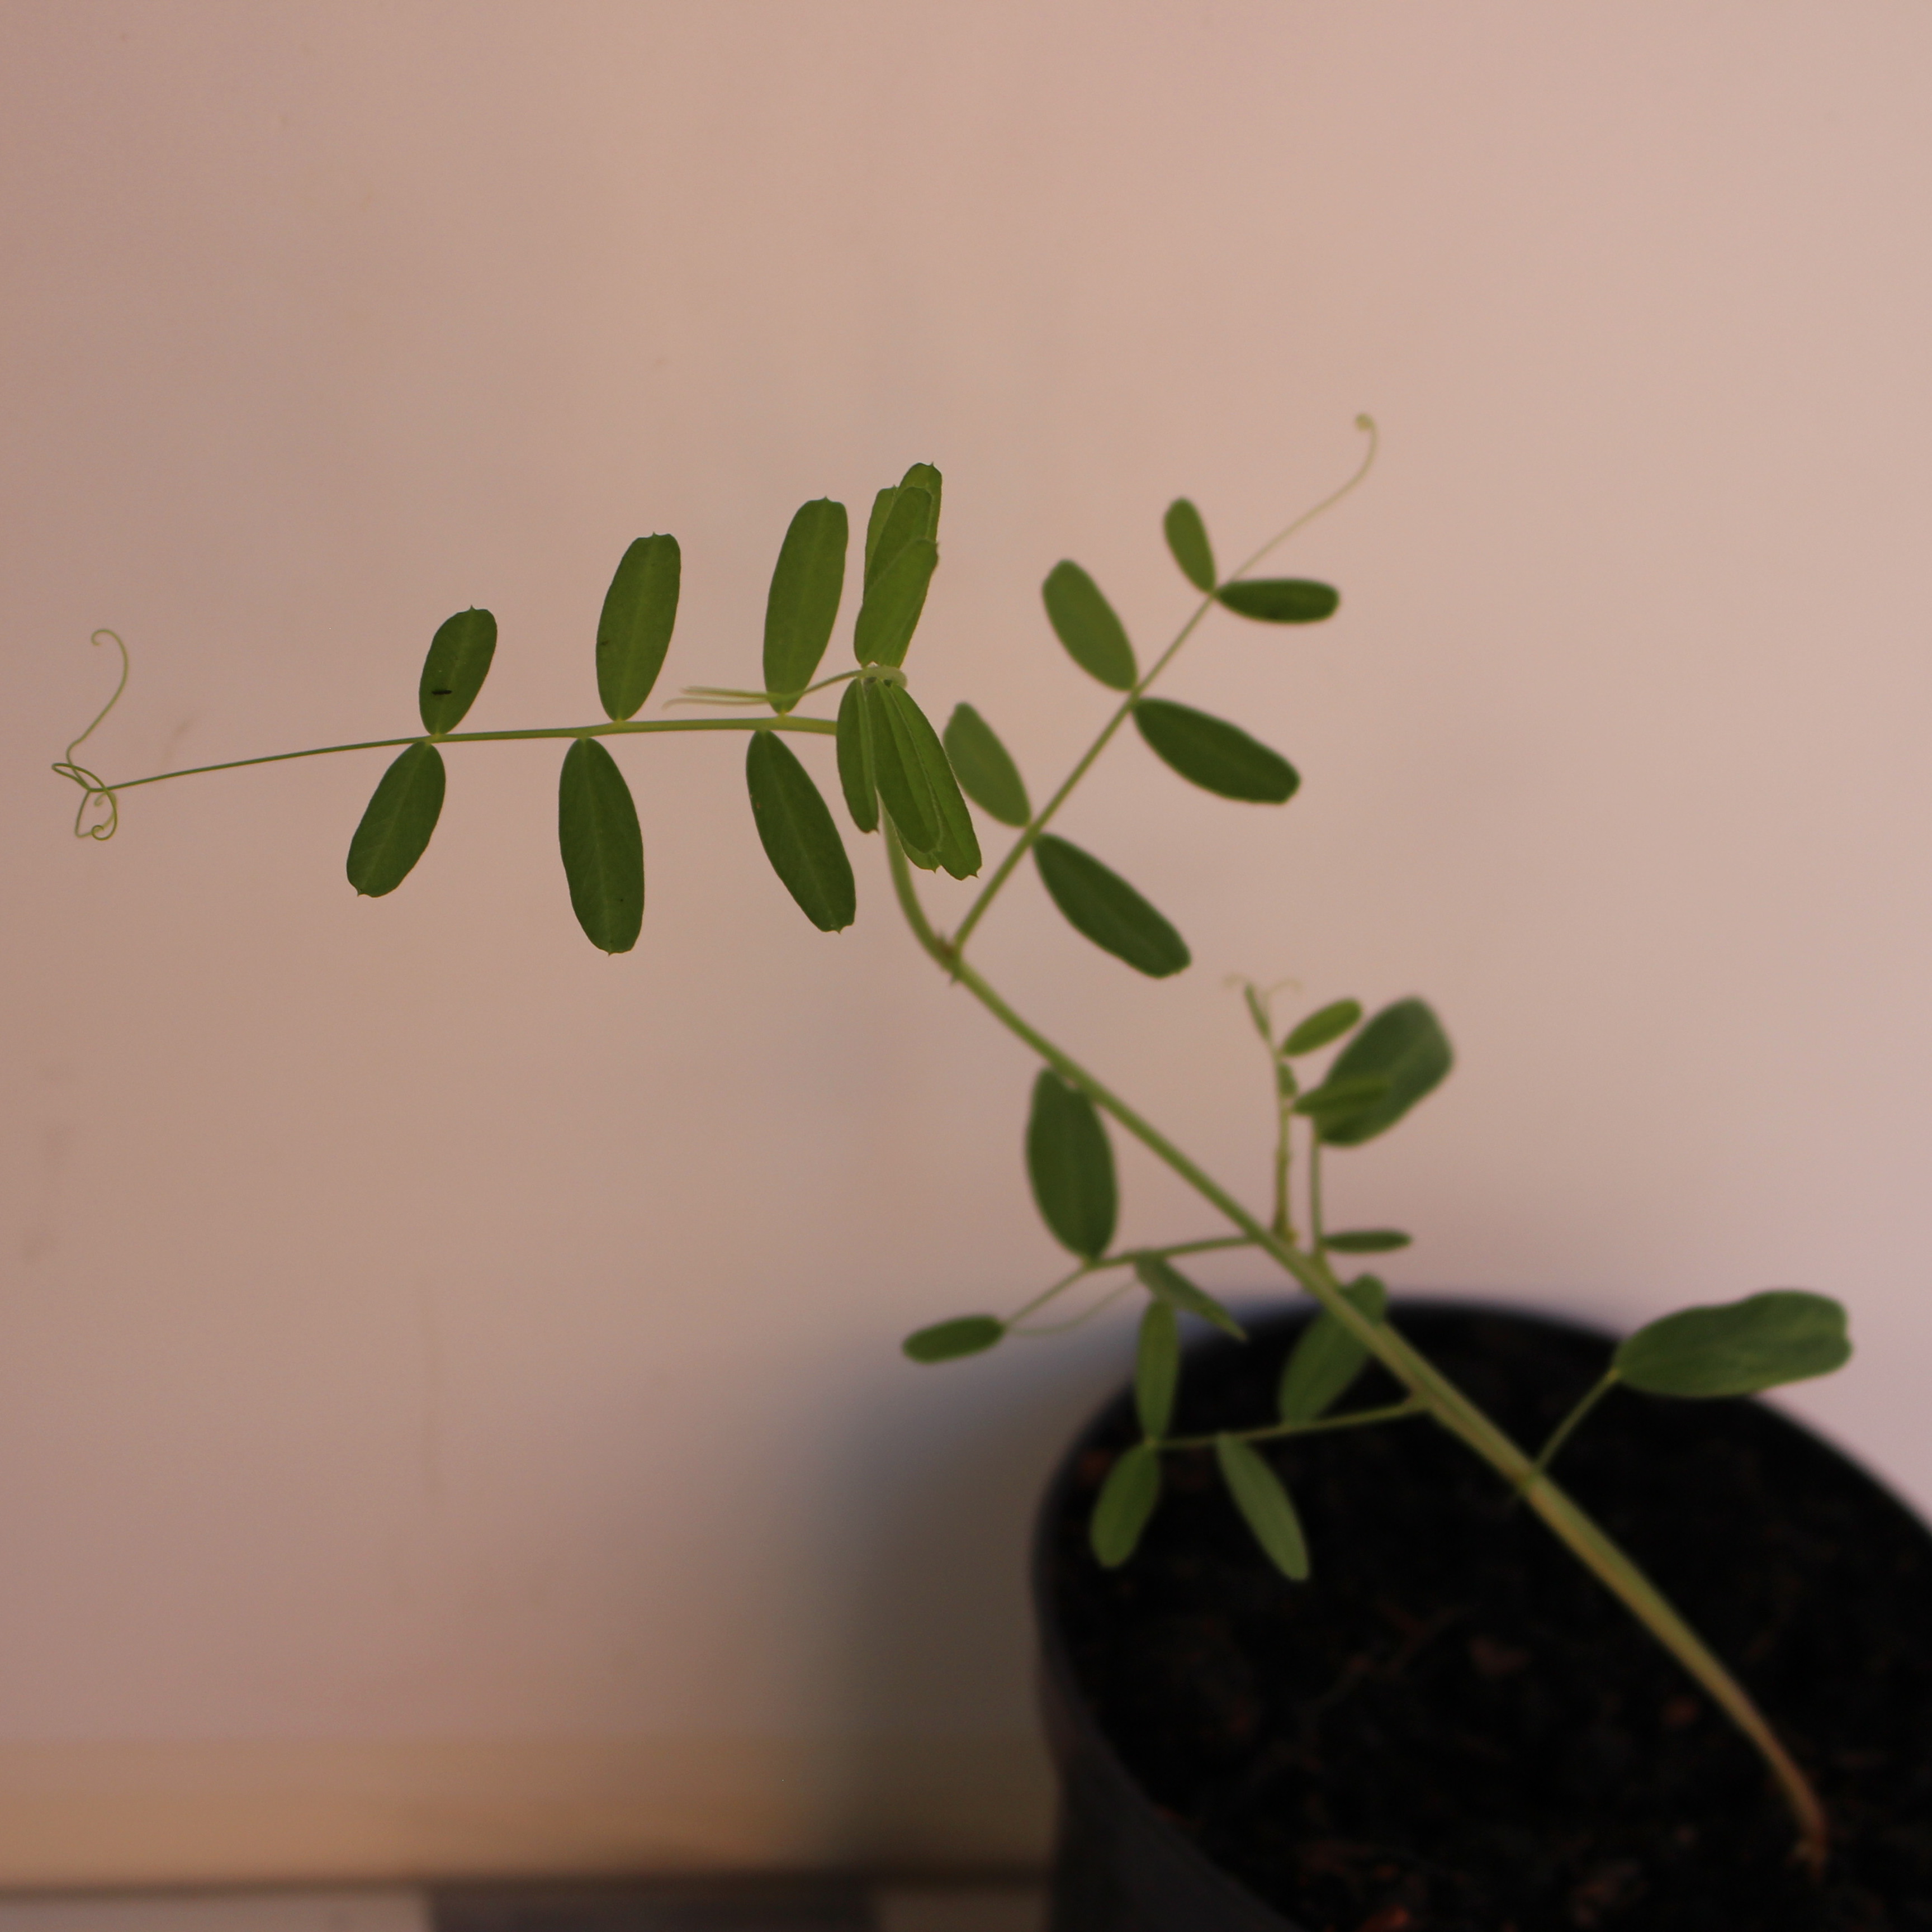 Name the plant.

Vicia sativa
